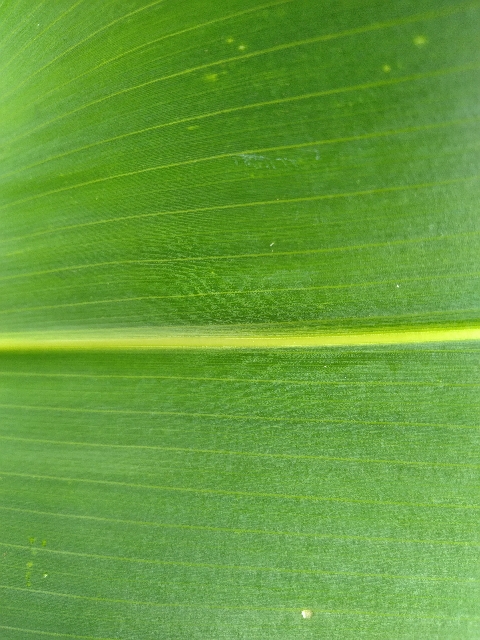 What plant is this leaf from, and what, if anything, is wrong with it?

maize, healthy
